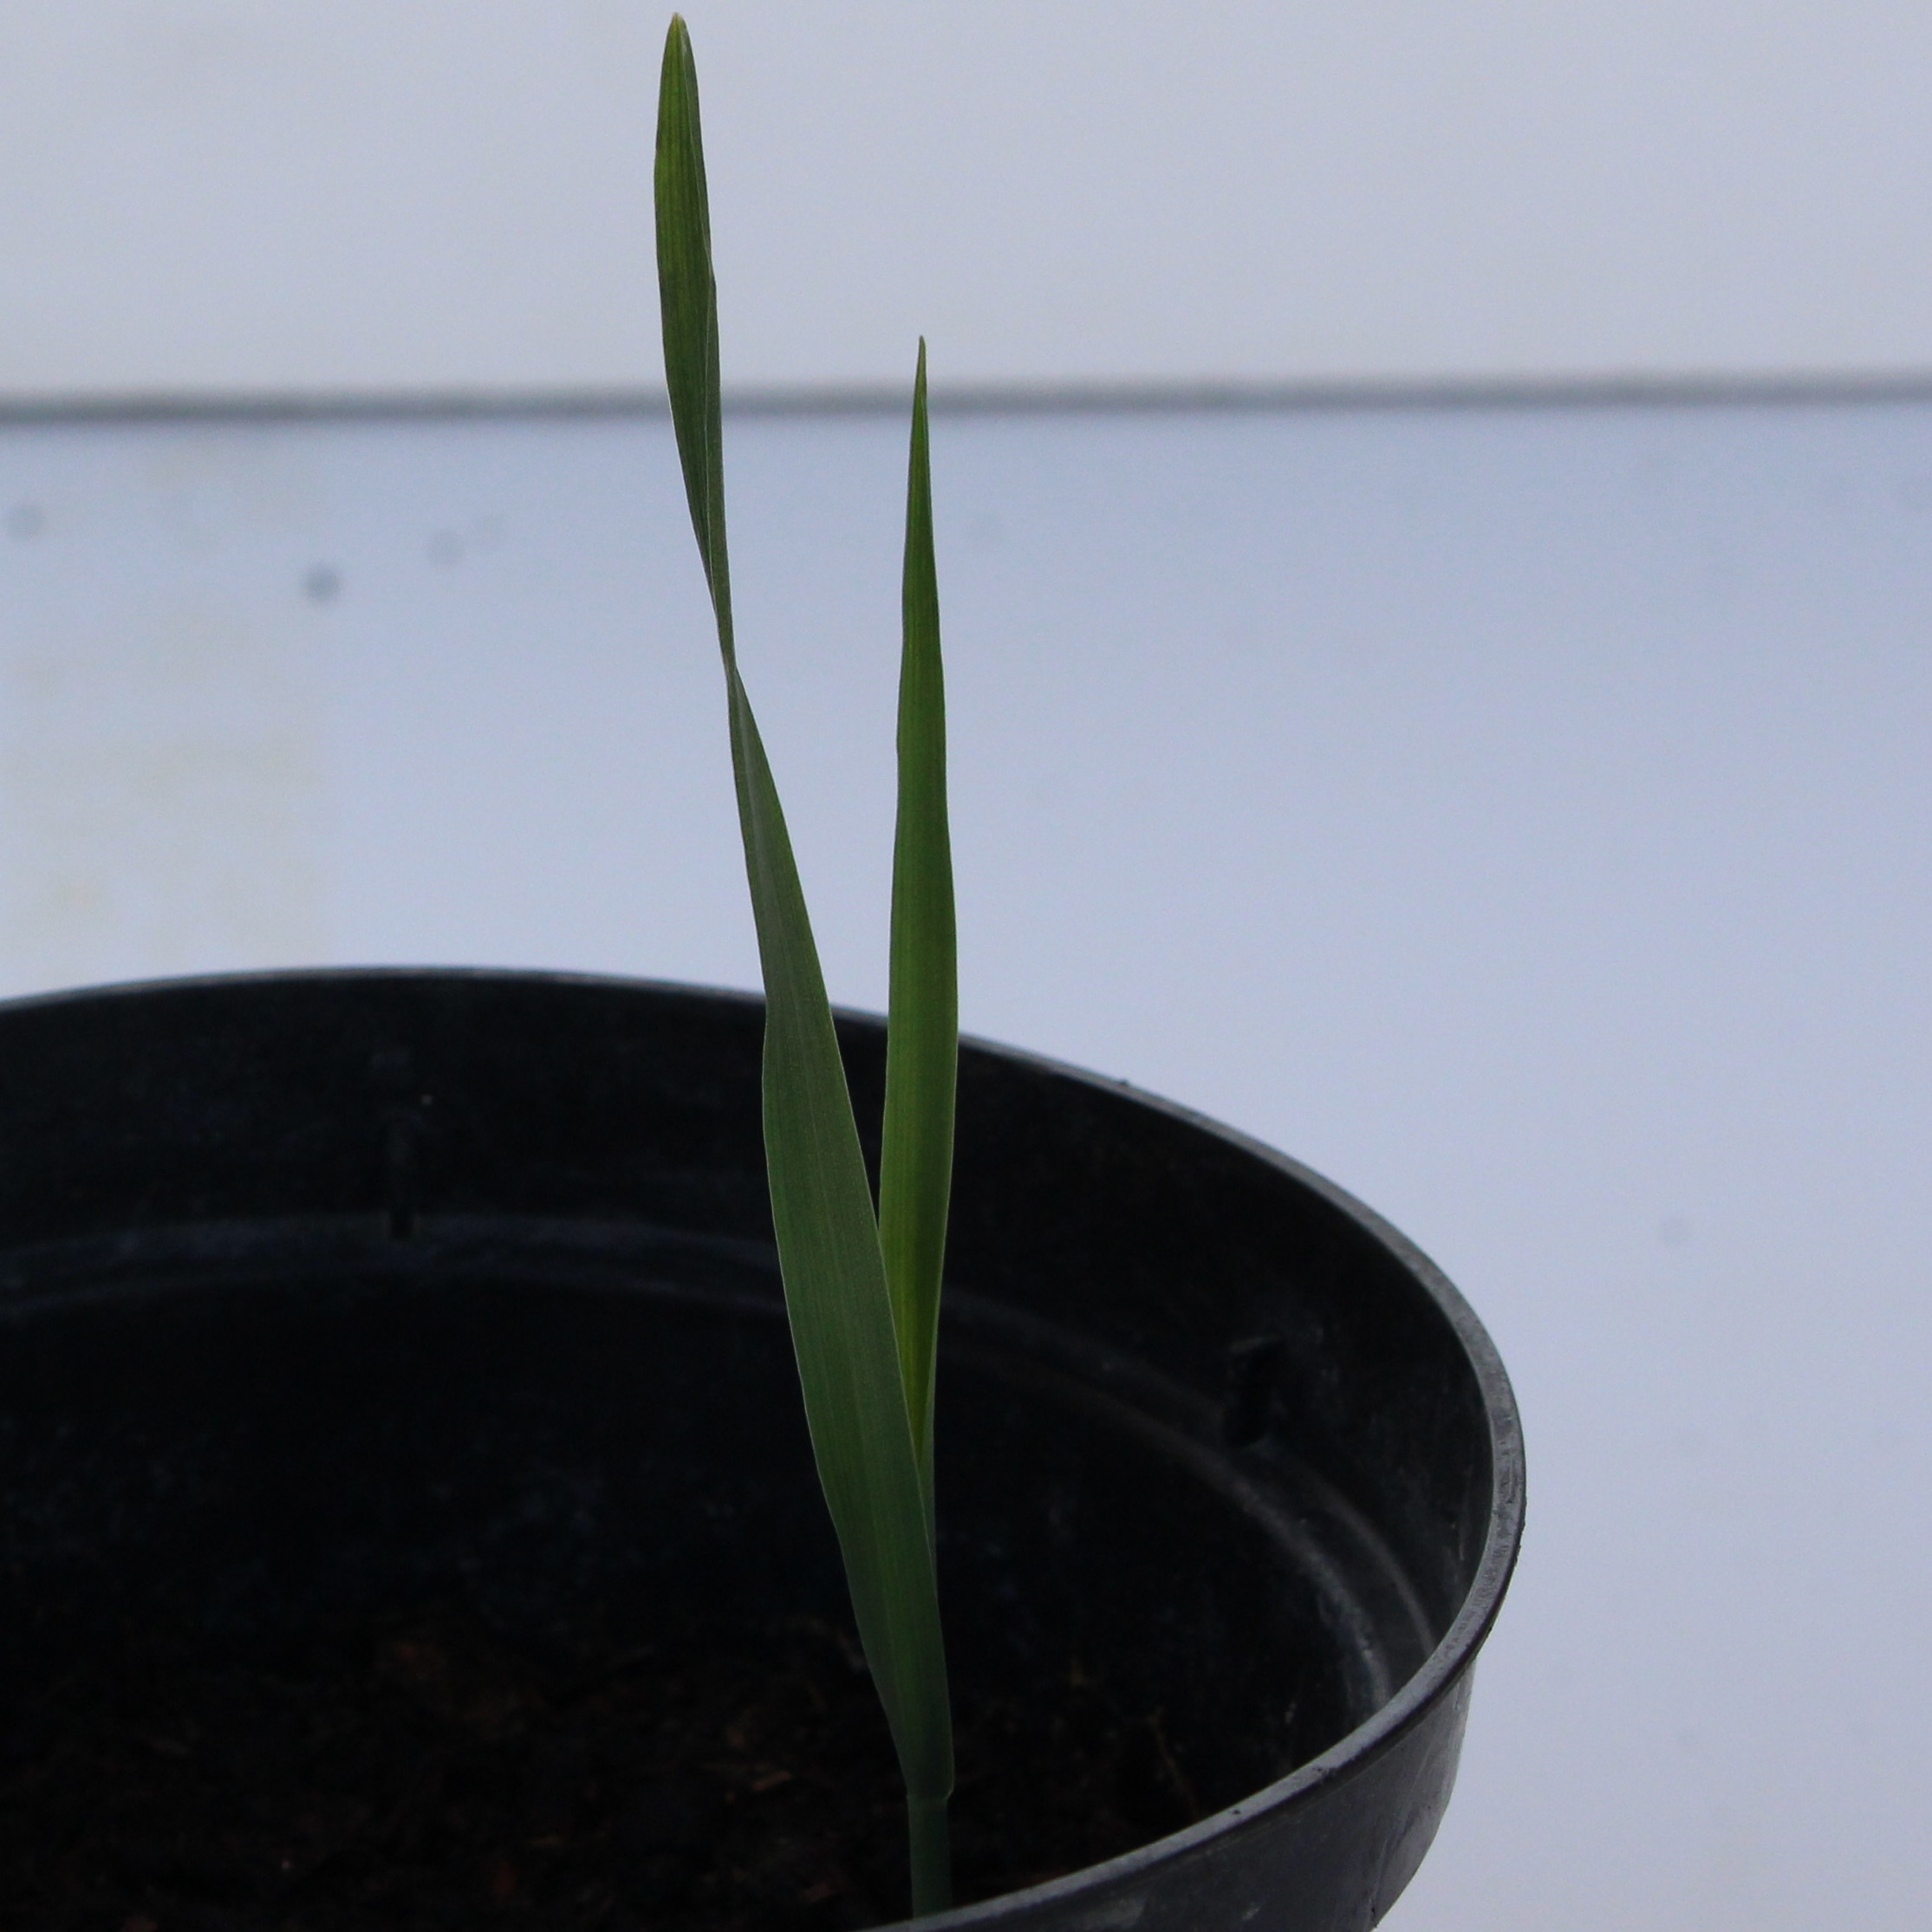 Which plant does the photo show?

Avena sterilis
